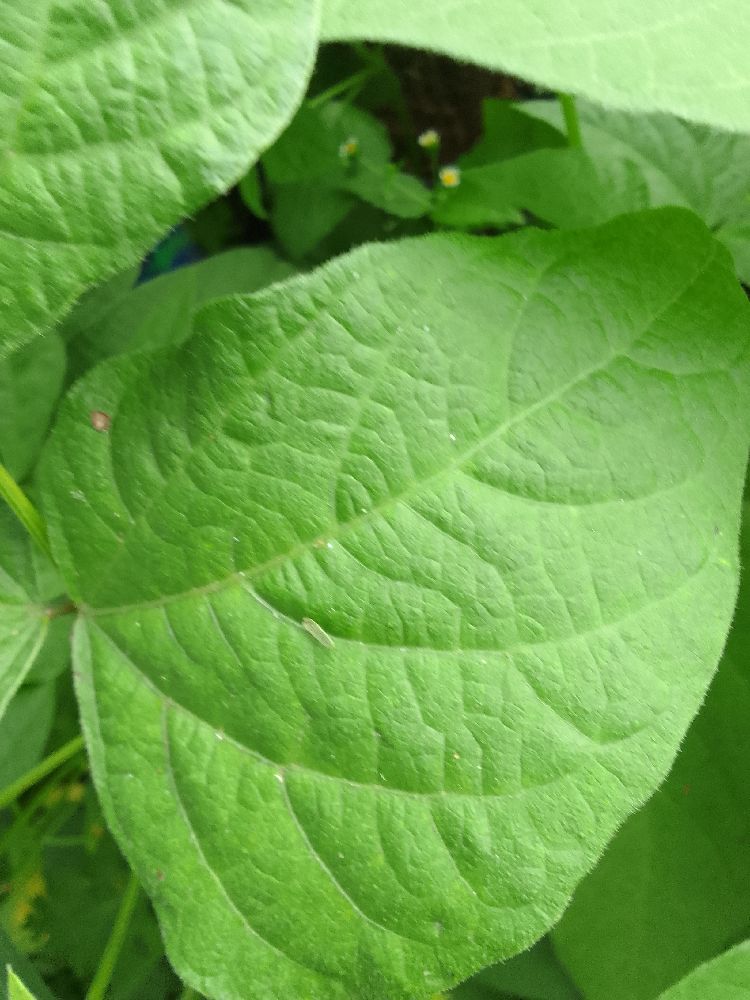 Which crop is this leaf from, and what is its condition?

common bean, healthy
